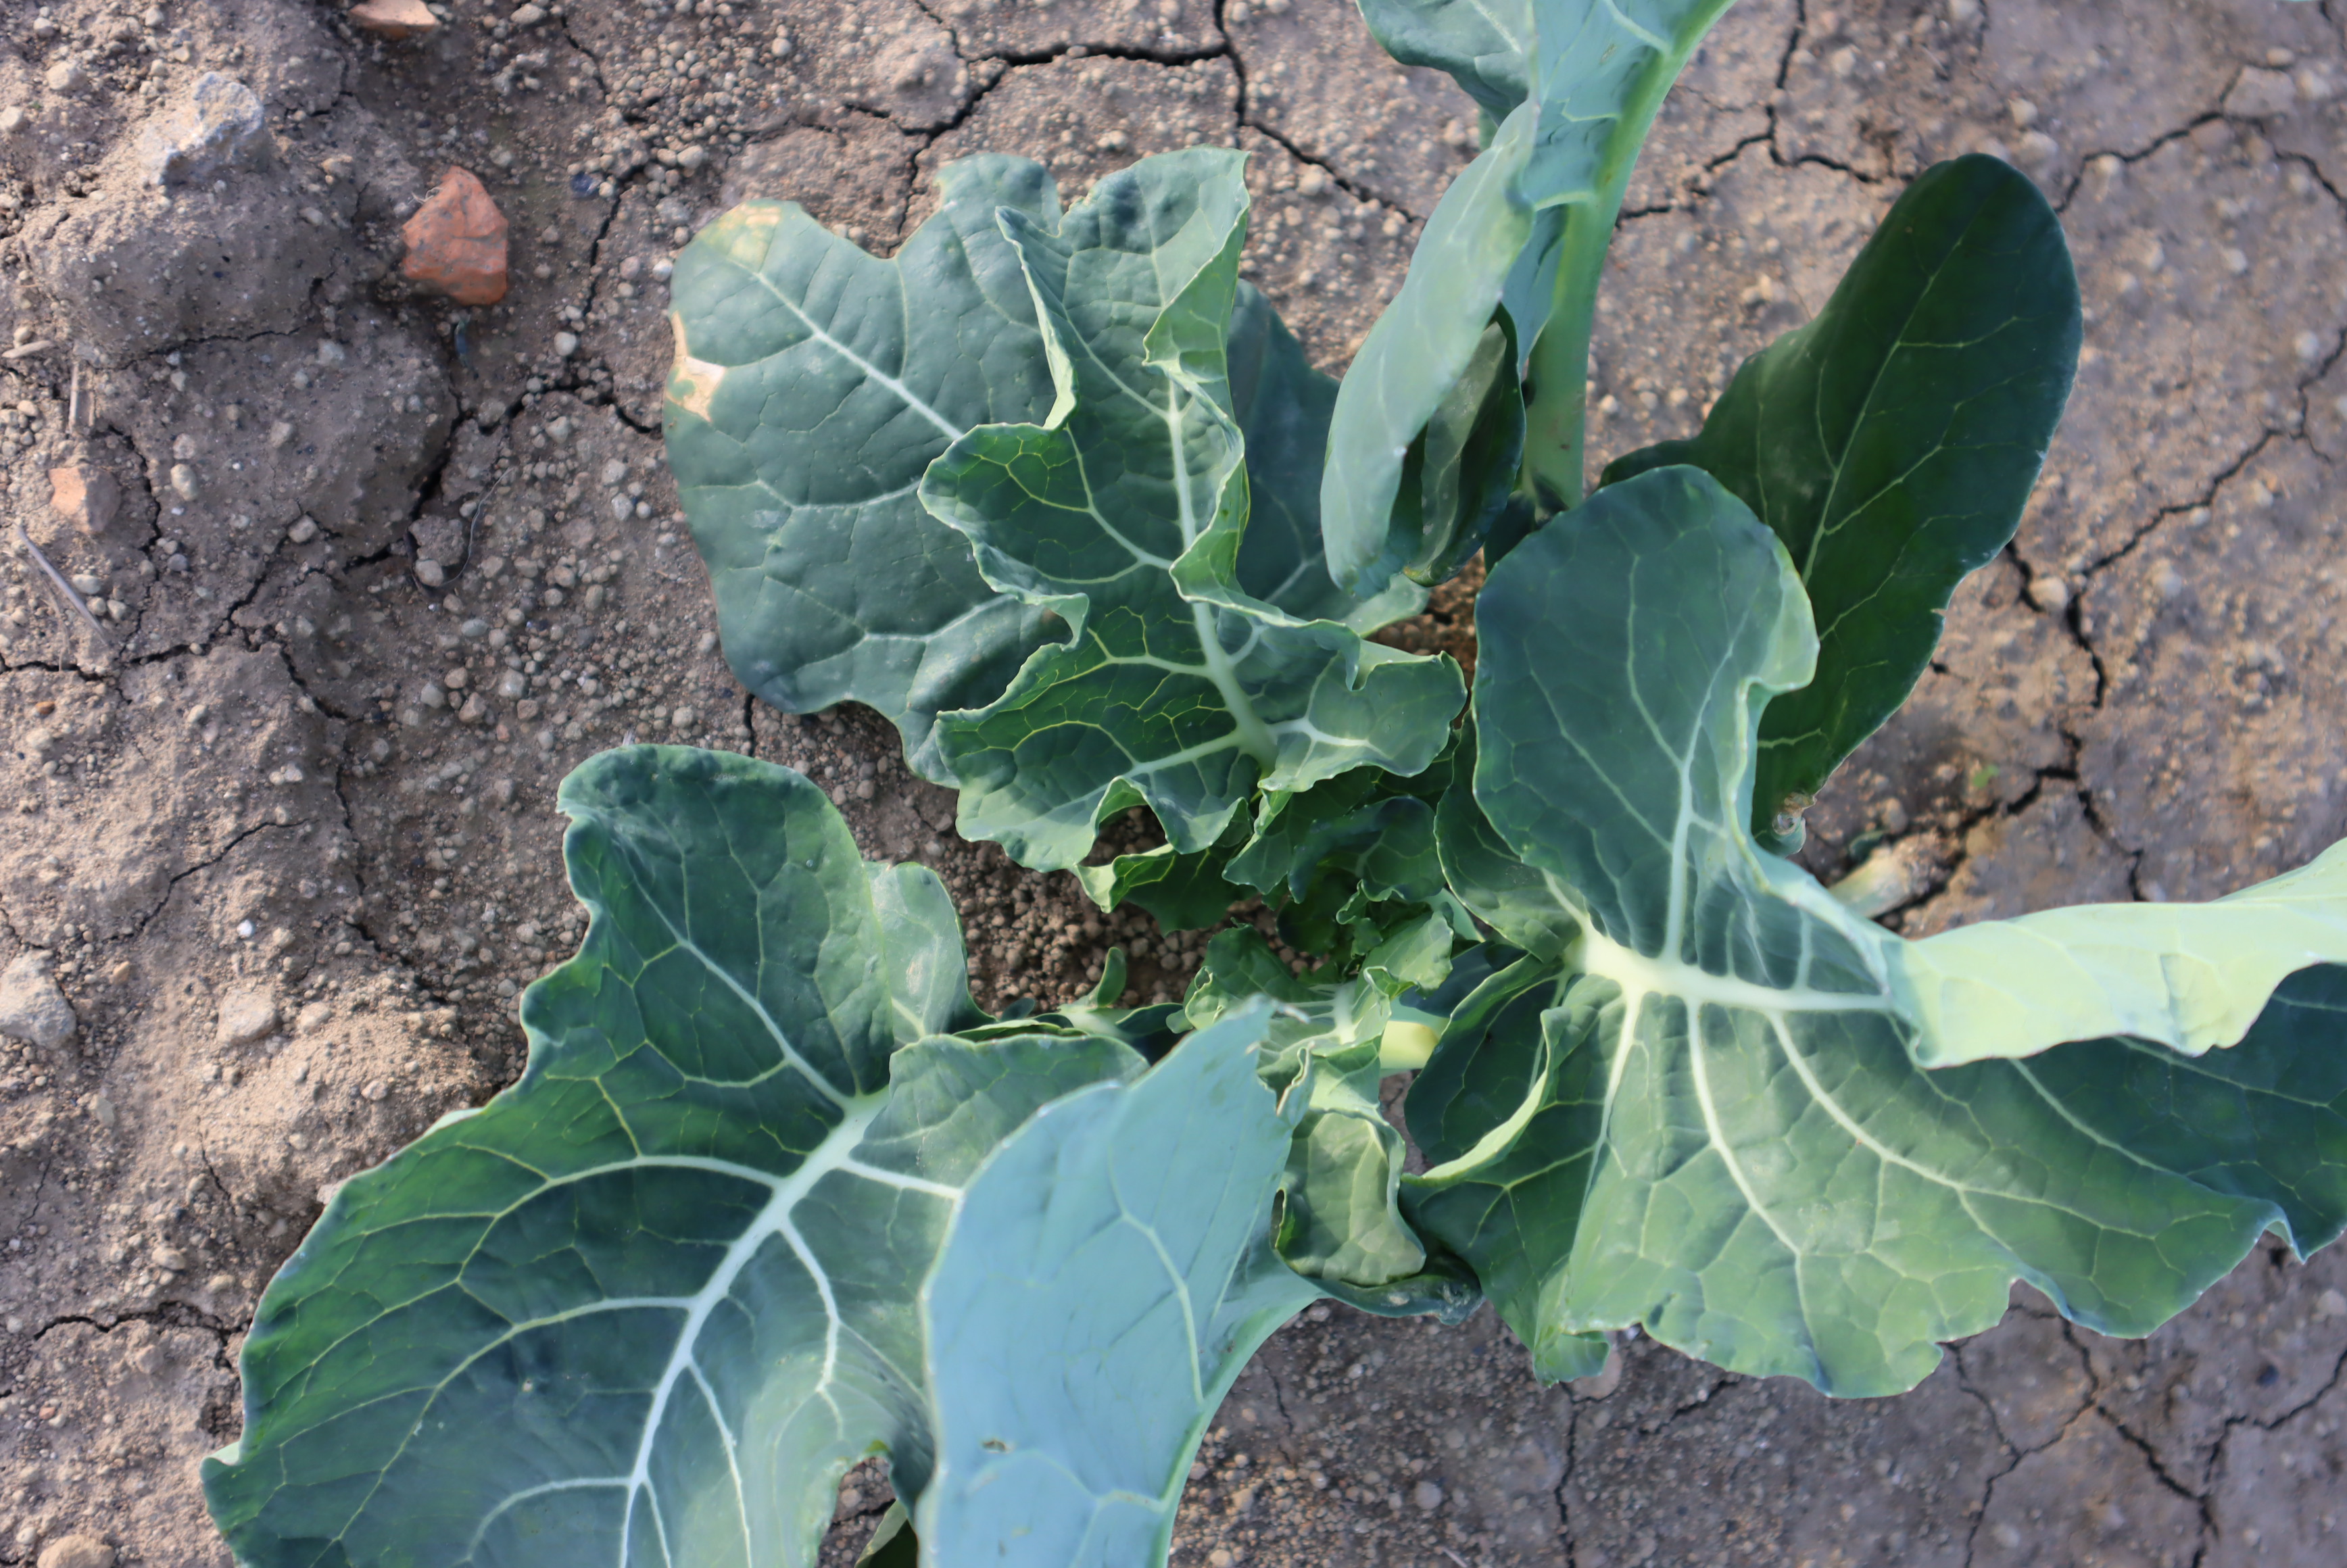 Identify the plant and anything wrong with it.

broccoli, downy mildew
